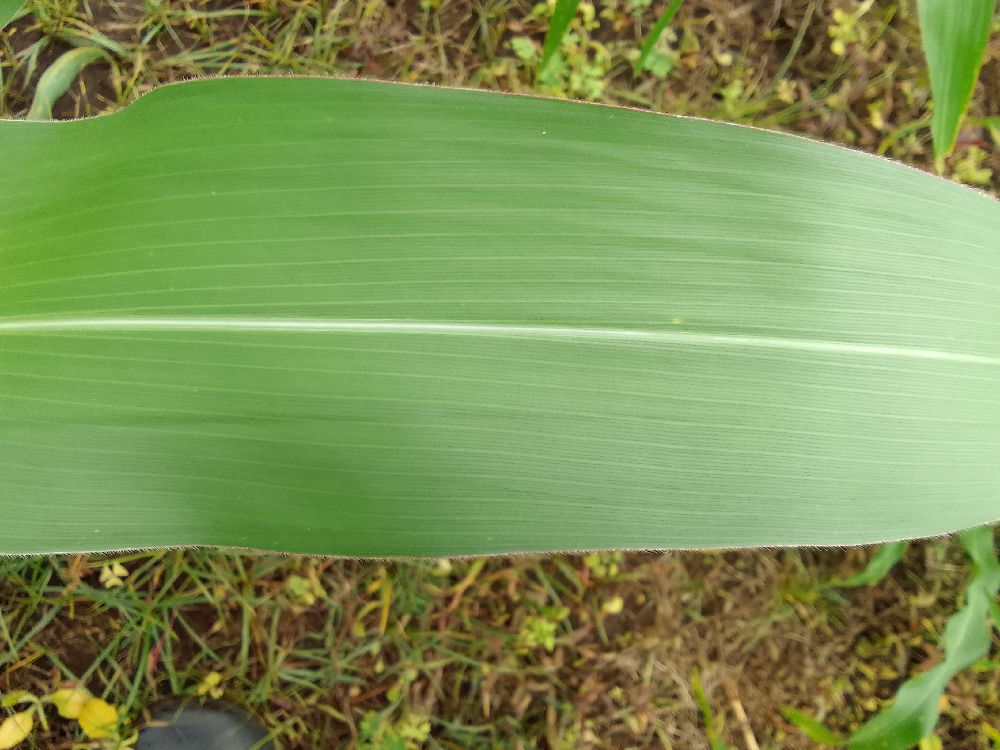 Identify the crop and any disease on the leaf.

maize, healthy
